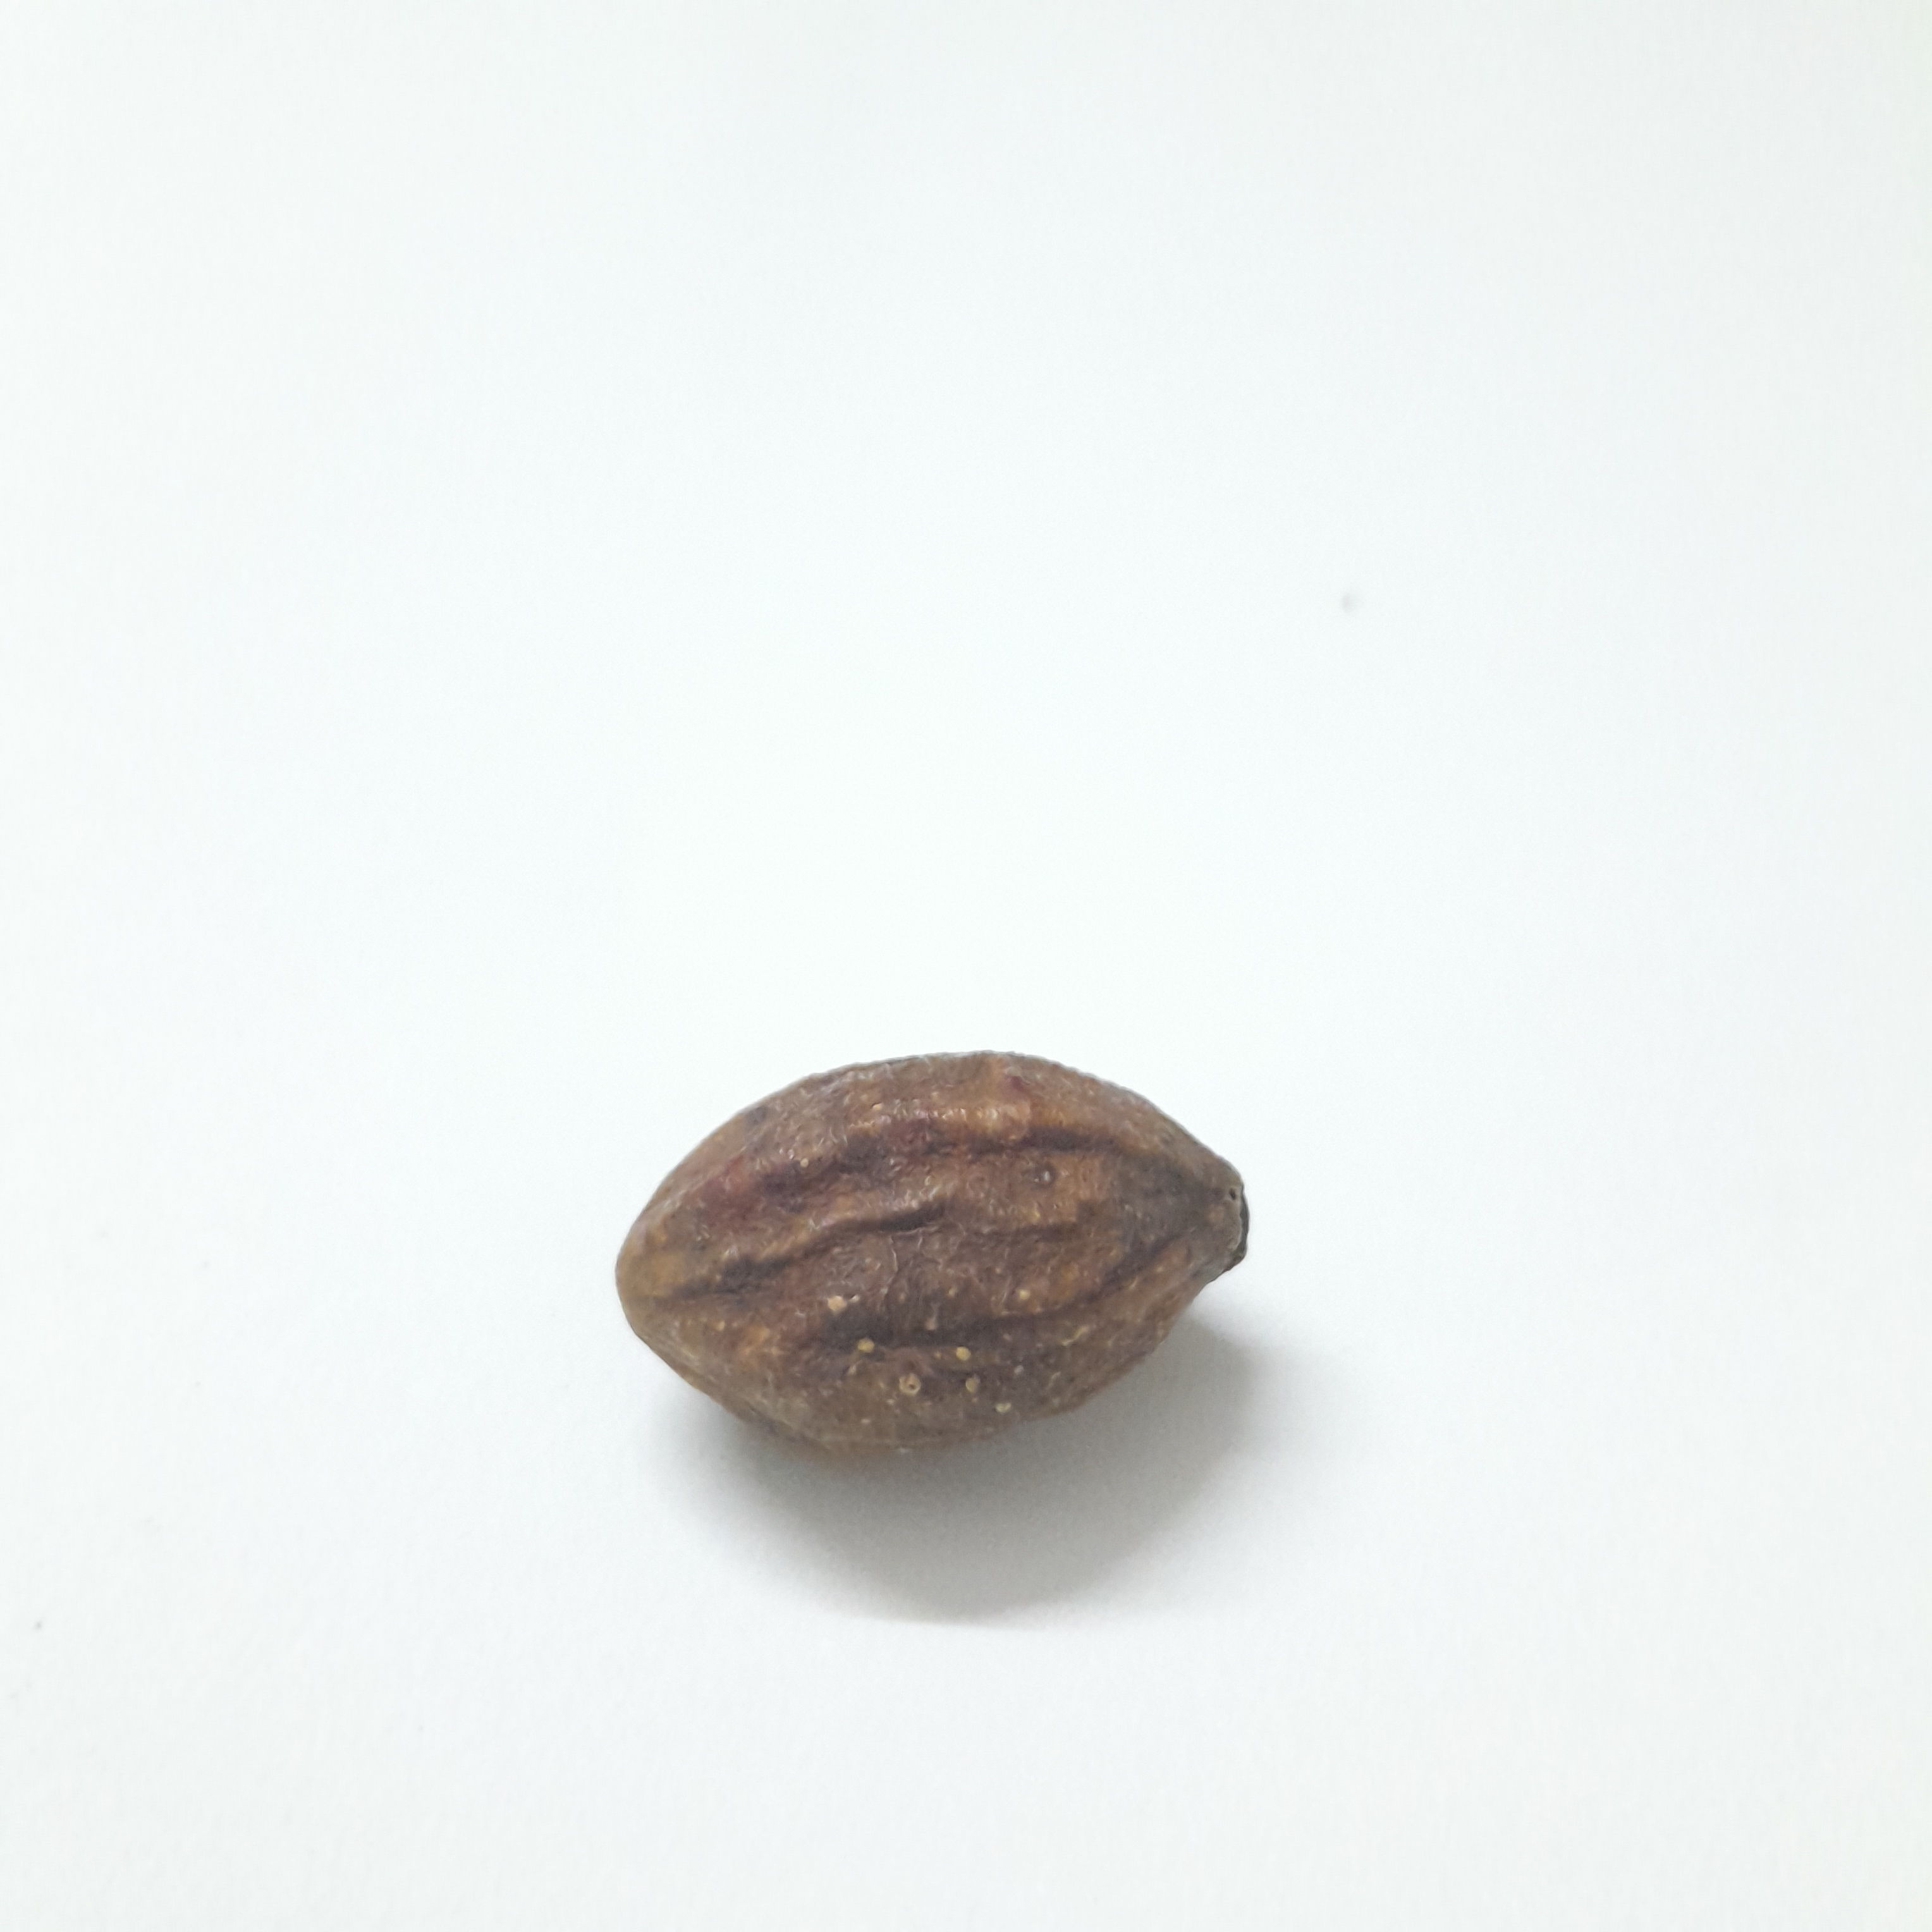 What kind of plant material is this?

hirdaa
